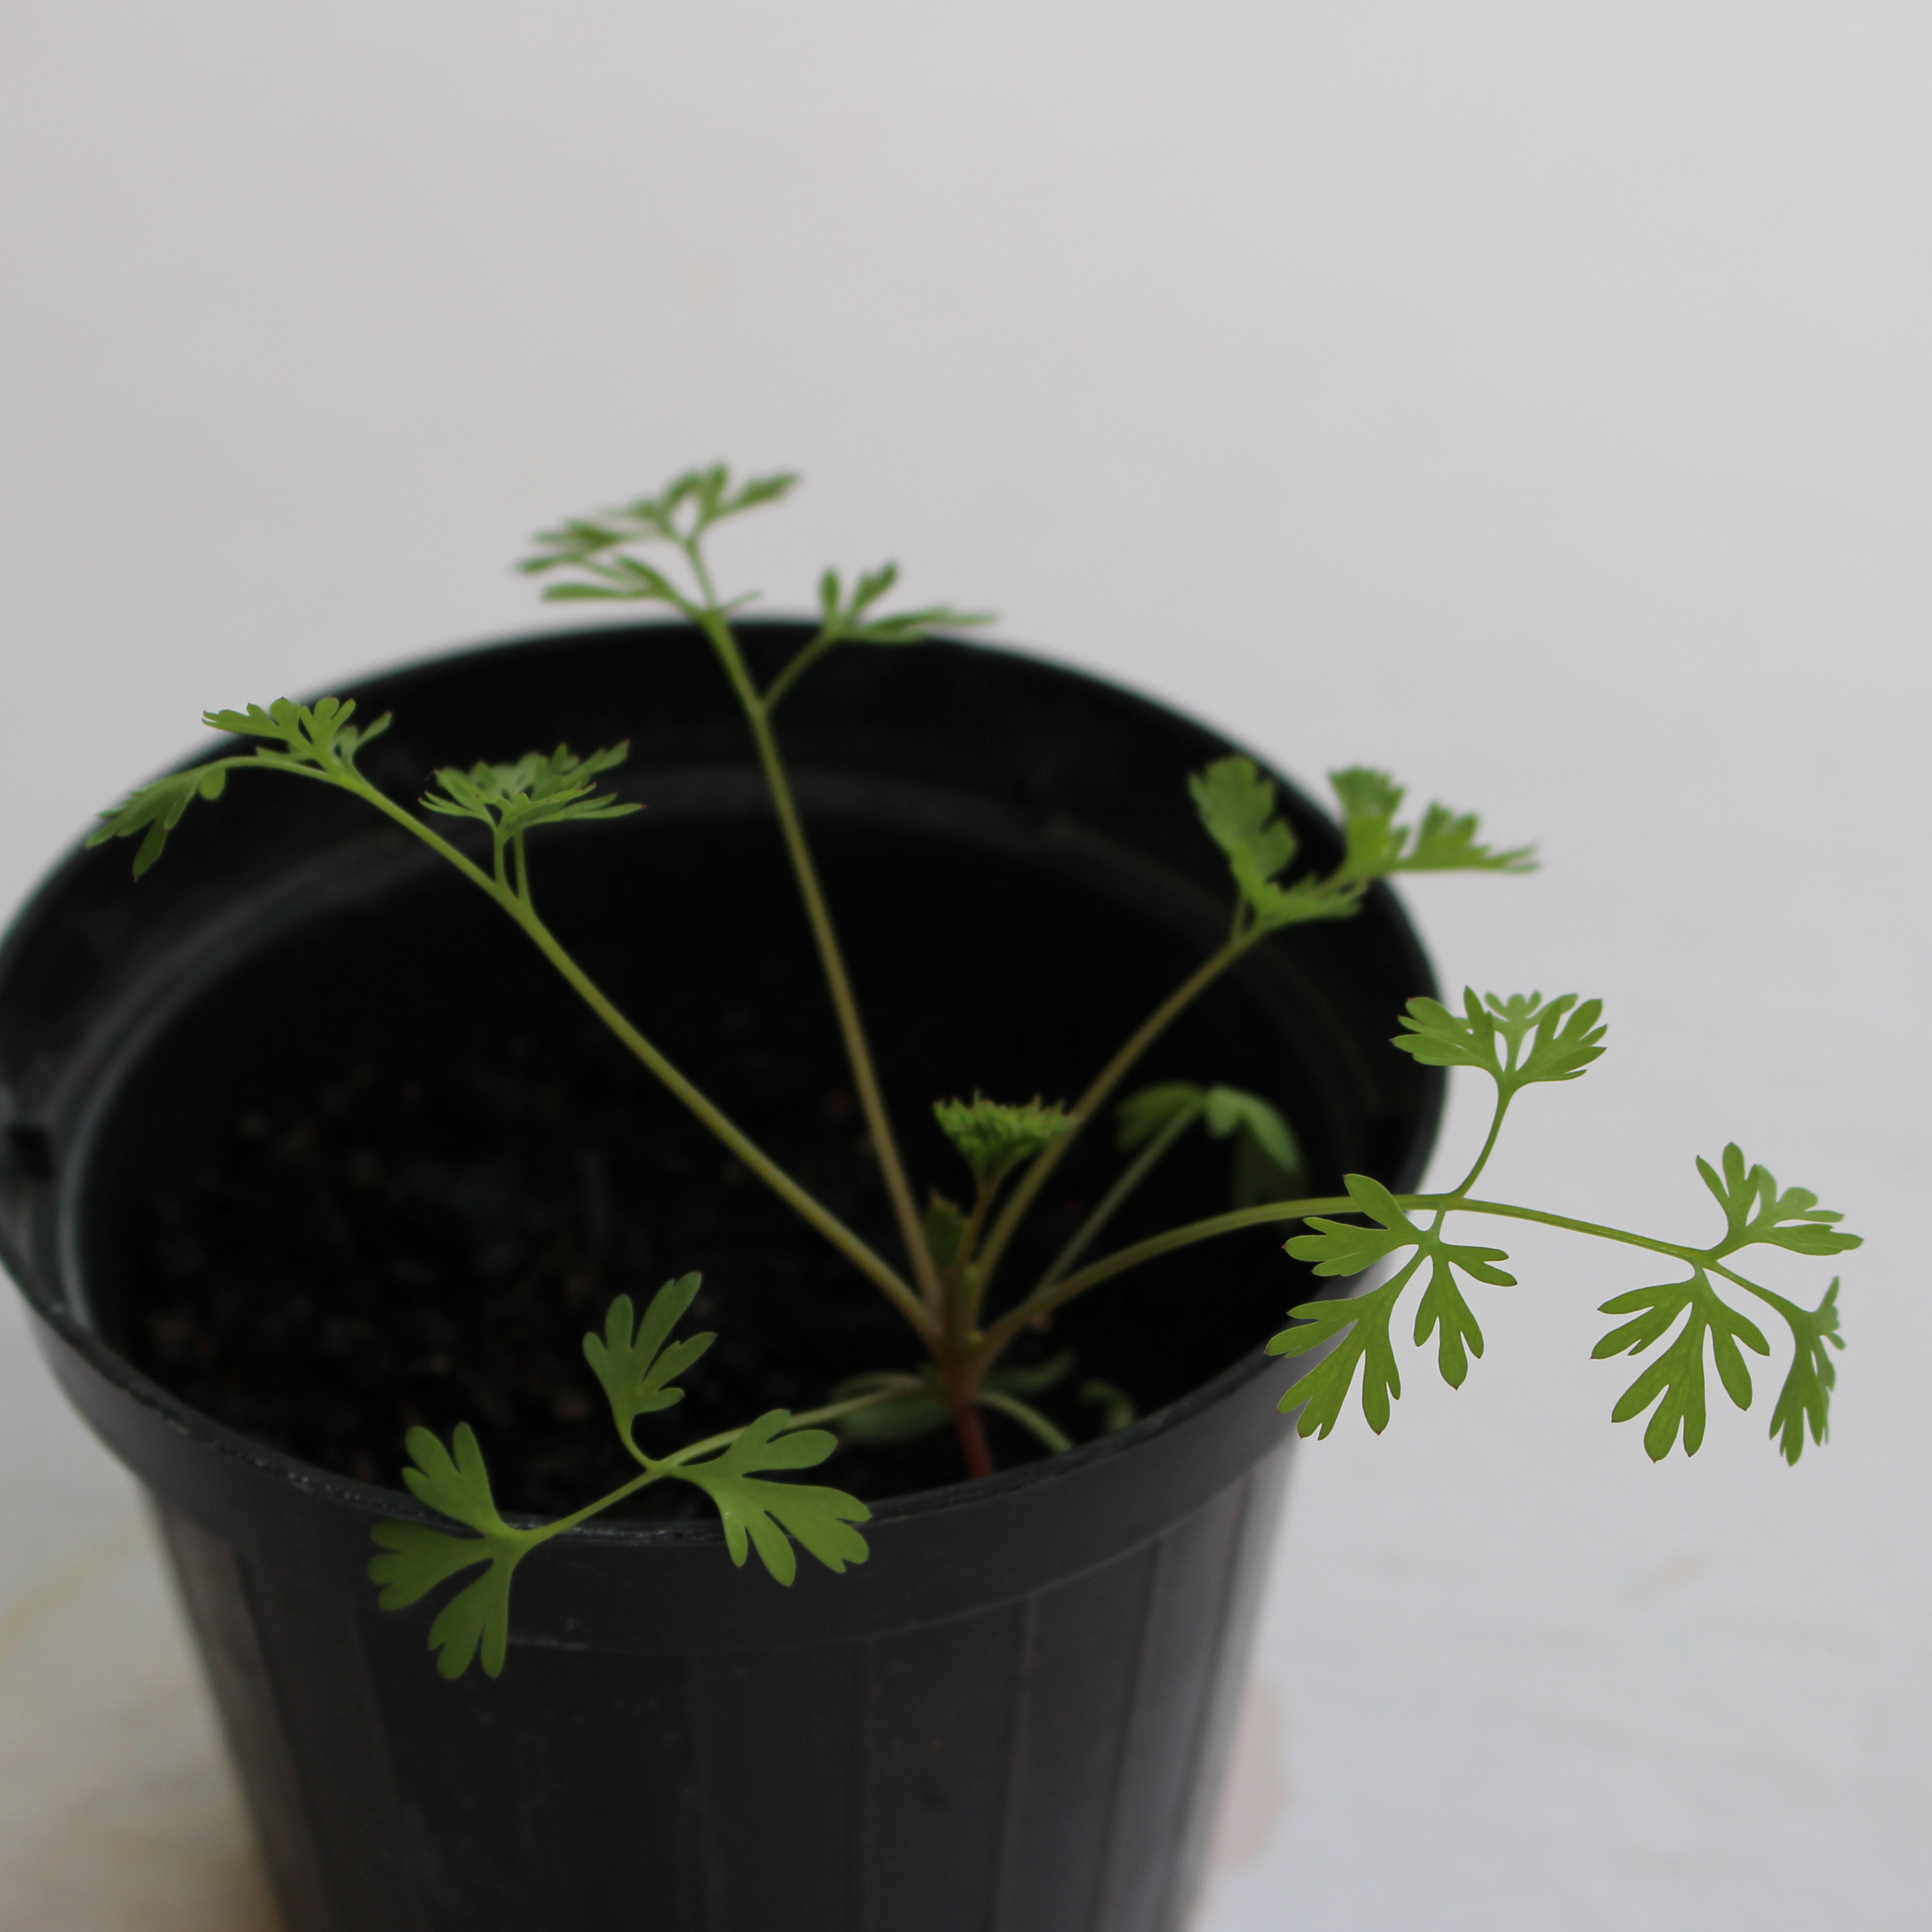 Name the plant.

Fumaria officinalis
